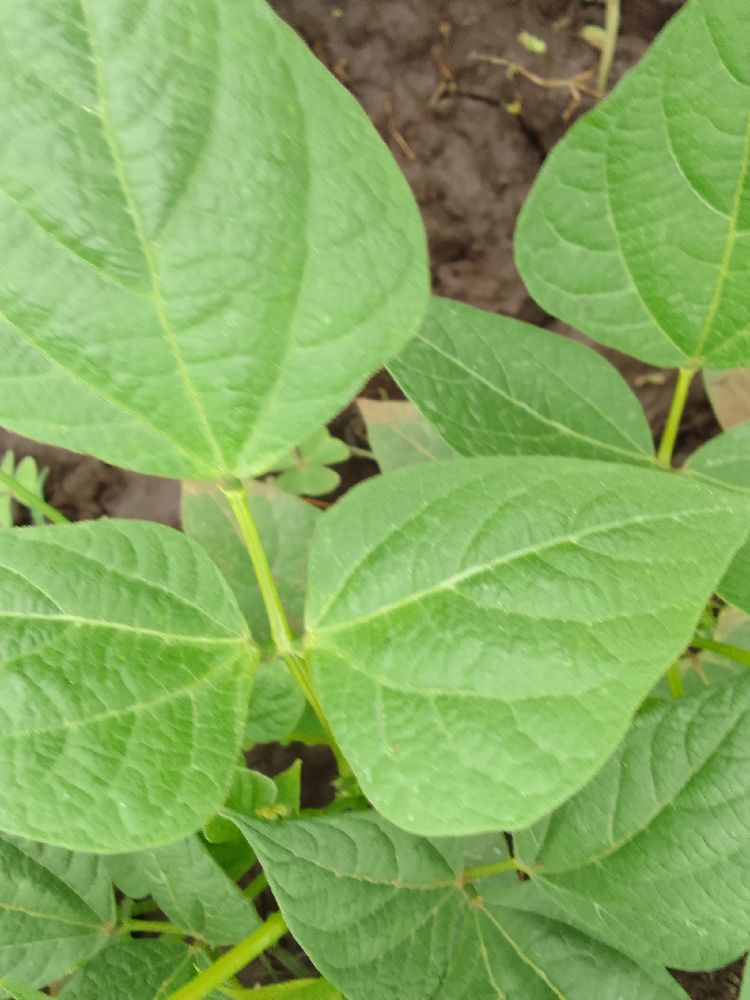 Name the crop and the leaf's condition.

common bean, healthy
